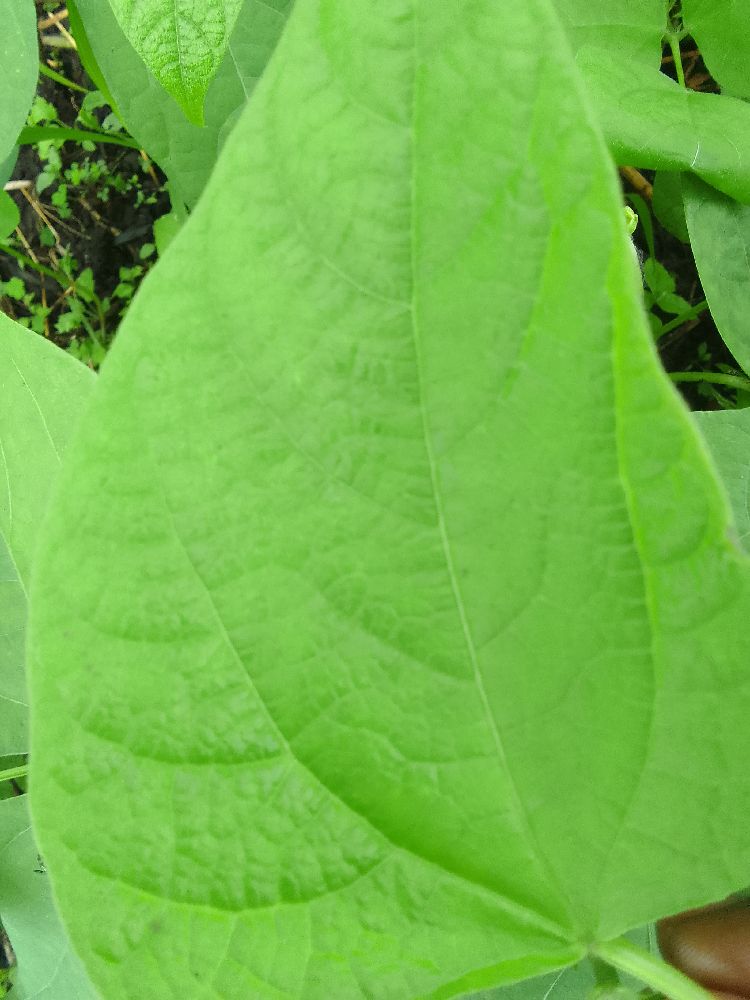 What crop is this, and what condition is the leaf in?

common bean, healthy
